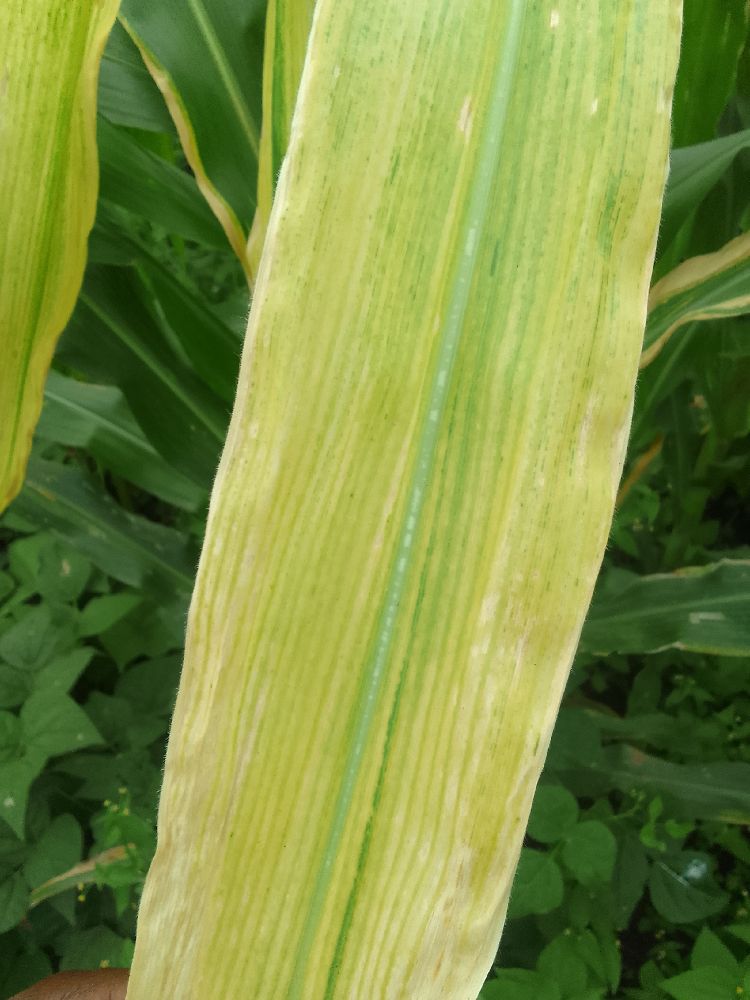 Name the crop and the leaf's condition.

maize, maize lethal necrosis
